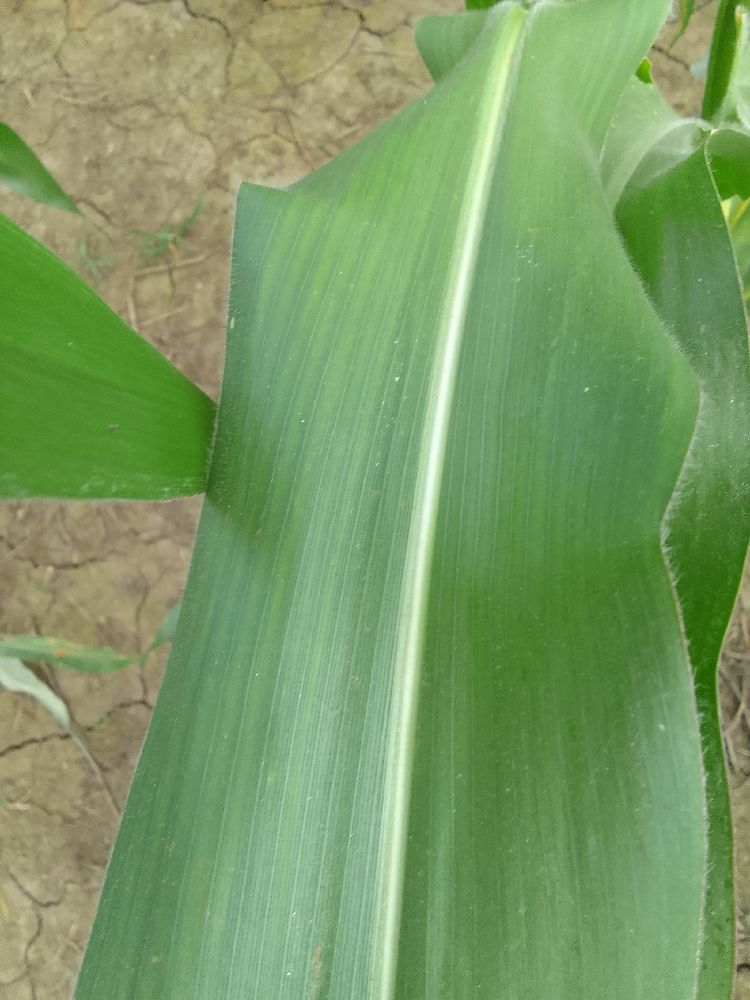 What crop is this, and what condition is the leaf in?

maize, healthy
